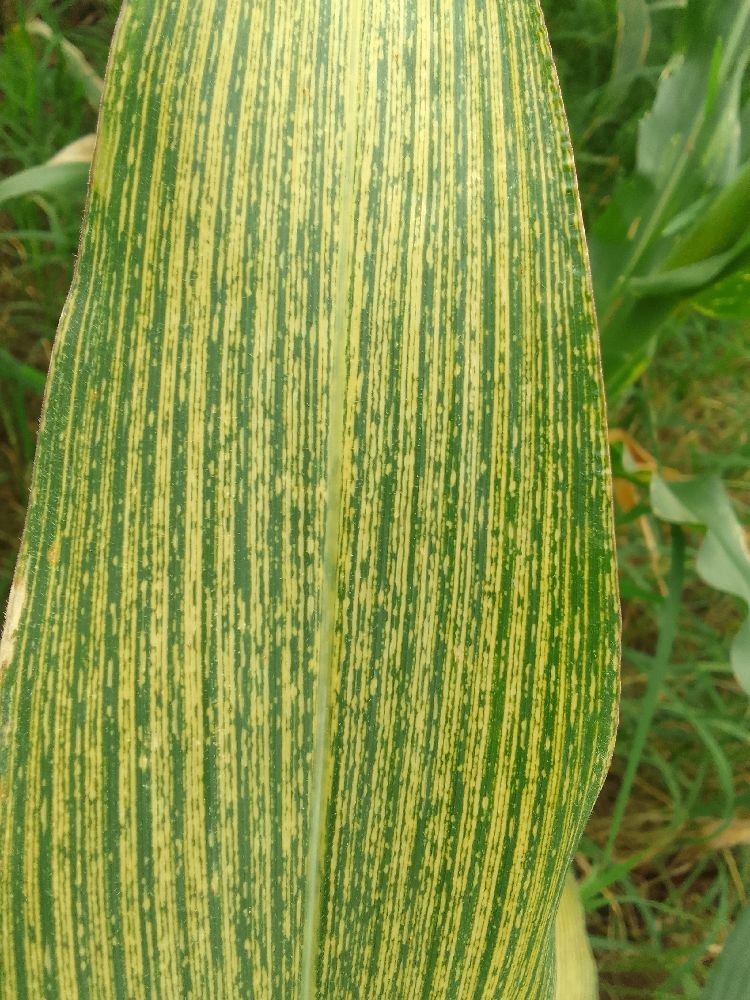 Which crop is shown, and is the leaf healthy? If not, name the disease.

maize, maize streak virus
